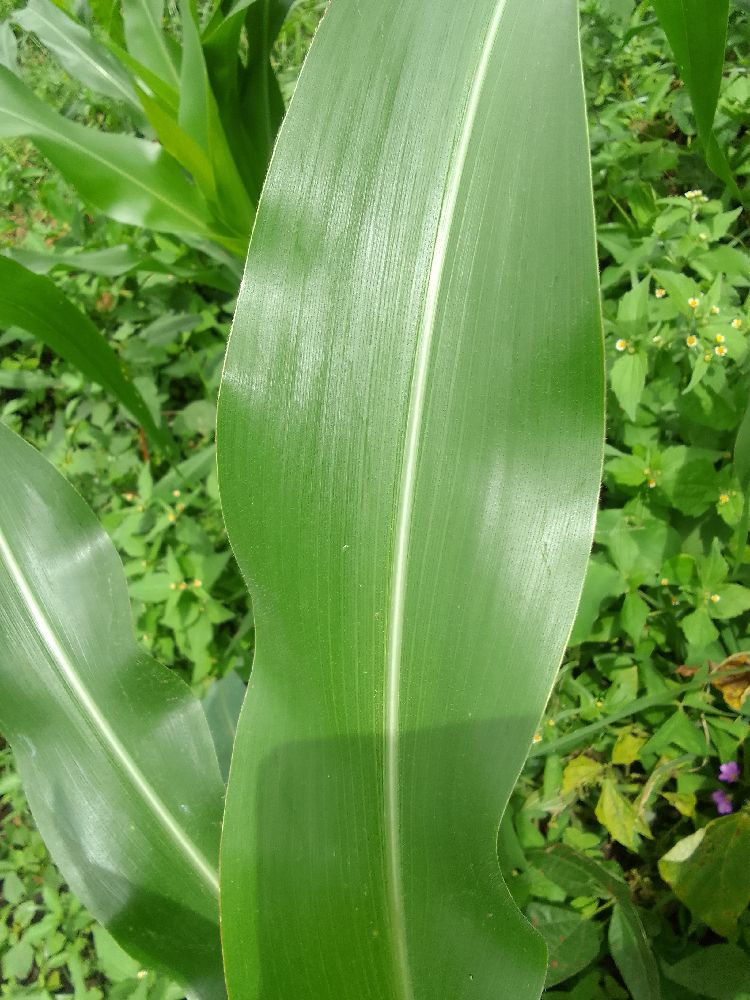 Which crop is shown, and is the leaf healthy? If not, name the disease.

maize, healthy
